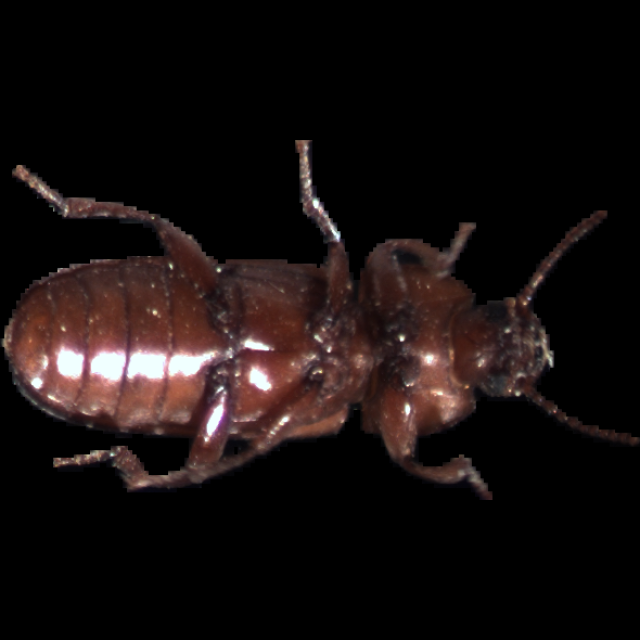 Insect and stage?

mealworm beetle
